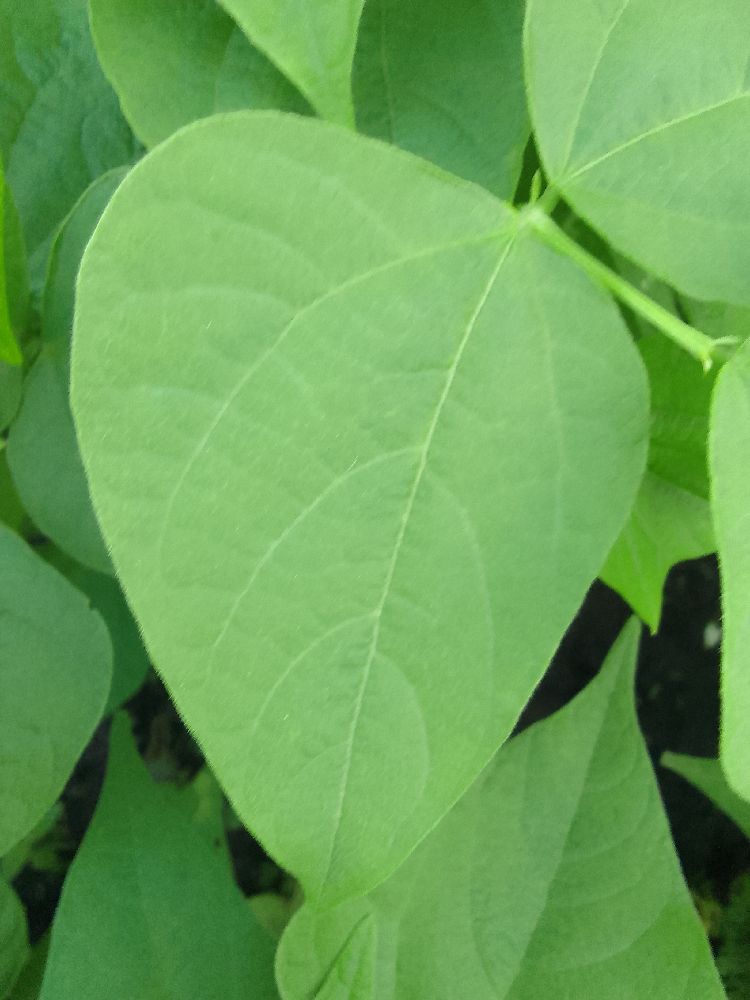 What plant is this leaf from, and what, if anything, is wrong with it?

common bean, healthy
